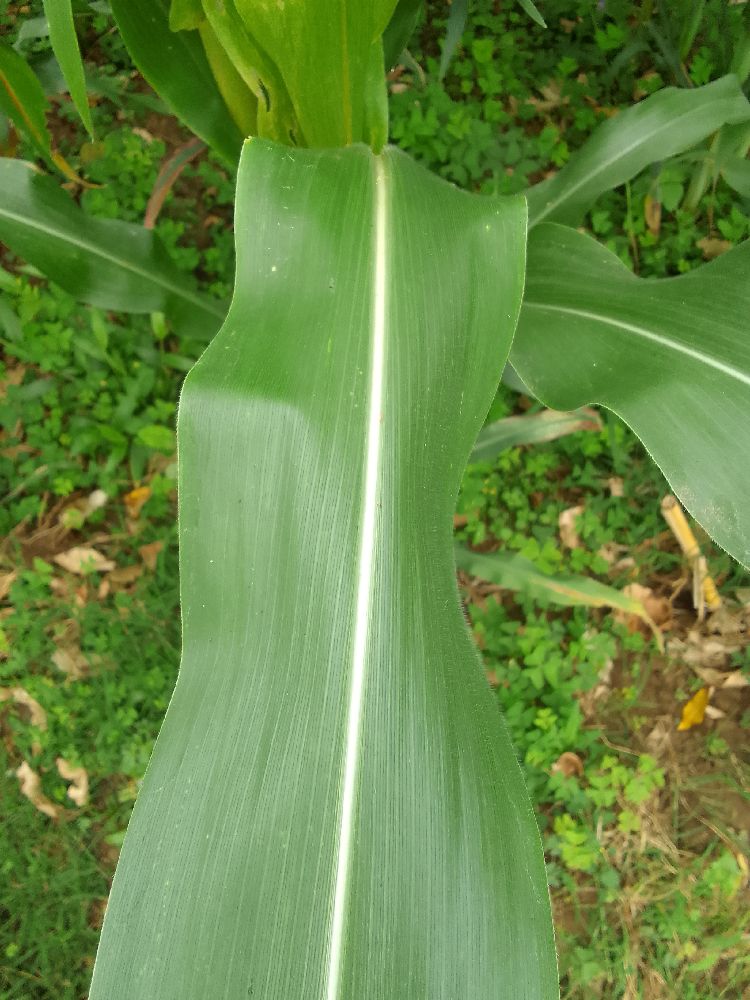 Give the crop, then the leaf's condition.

maize, healthy
